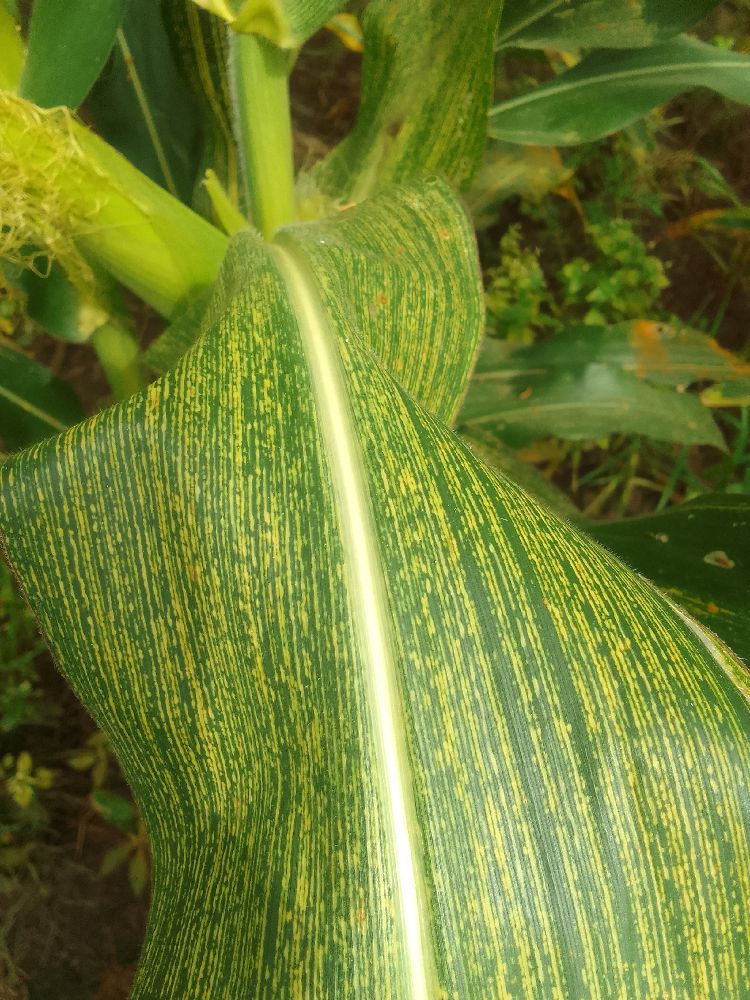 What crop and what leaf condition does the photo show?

maize, maize streak virus
